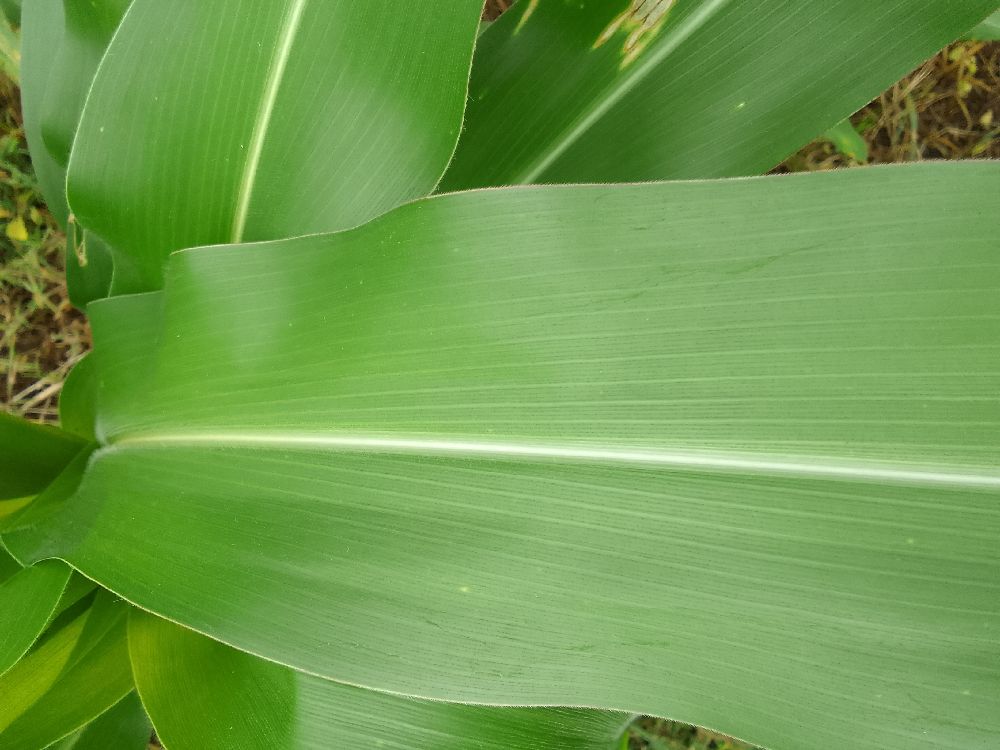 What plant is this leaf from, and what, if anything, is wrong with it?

maize, healthy
